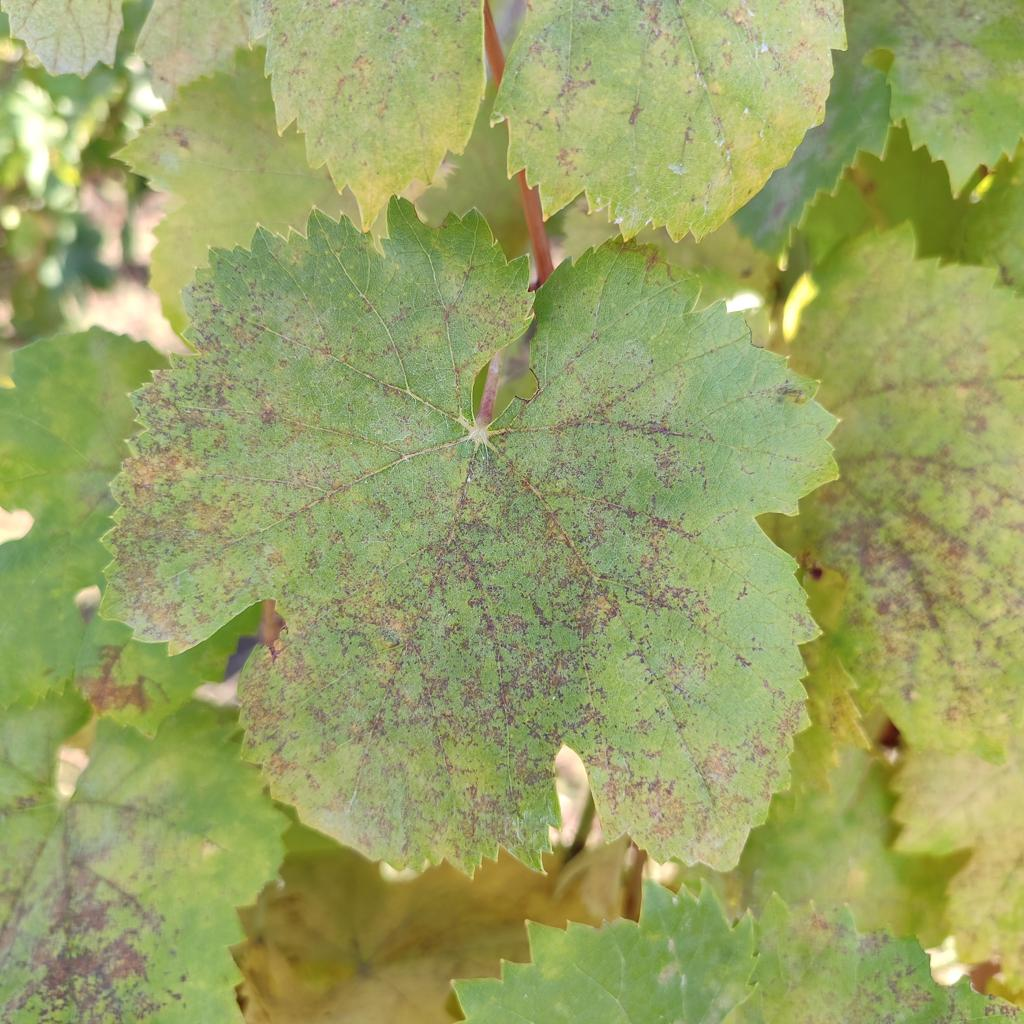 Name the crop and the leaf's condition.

grapevine, powdery mildew
